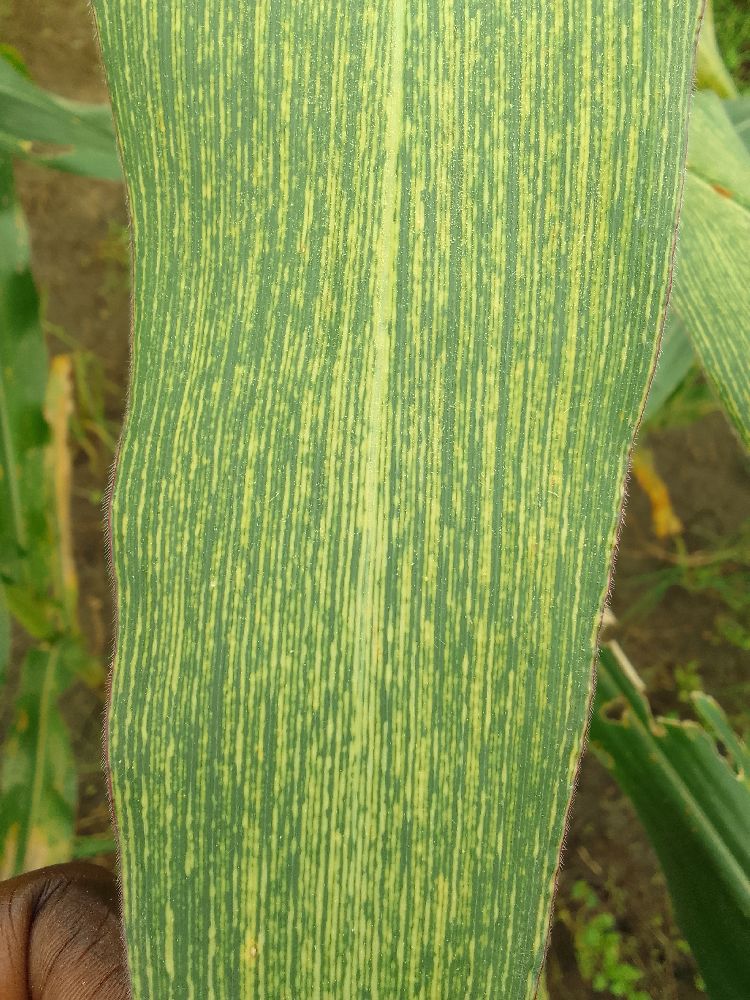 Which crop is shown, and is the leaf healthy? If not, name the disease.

maize, maize streak virus
